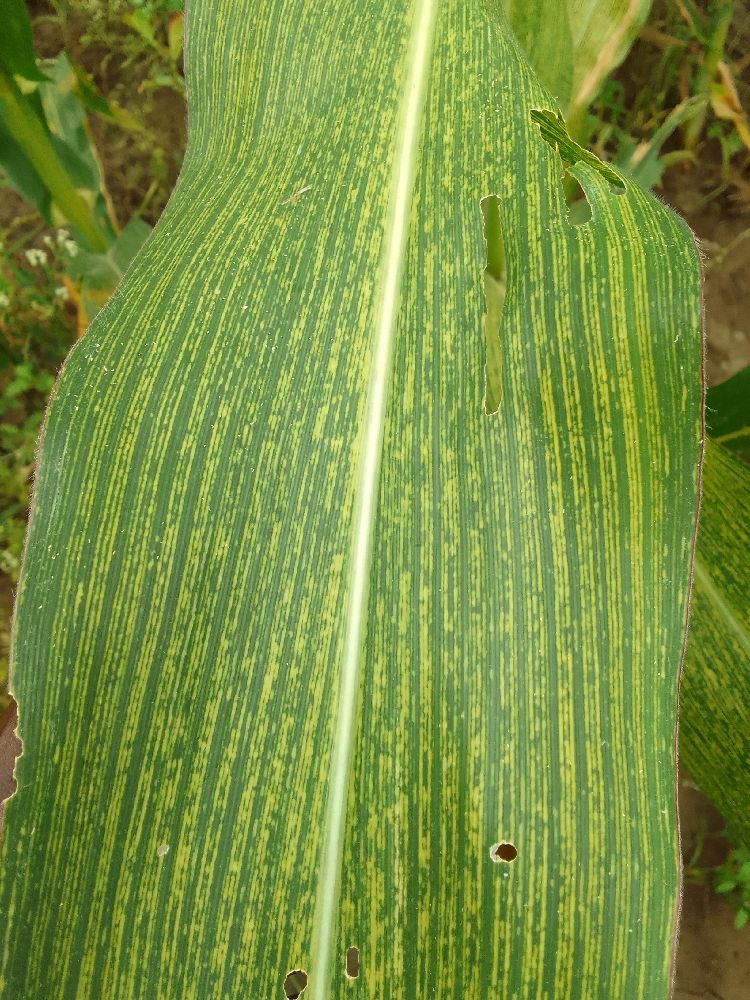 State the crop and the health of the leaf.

maize, maize streak virus
